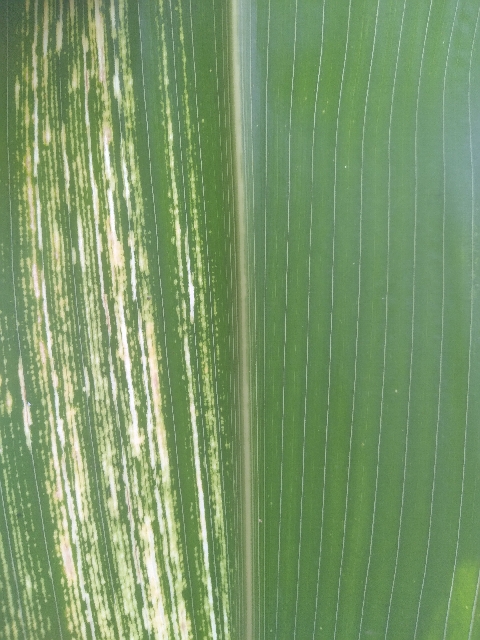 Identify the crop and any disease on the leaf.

maize, maize streak virus
